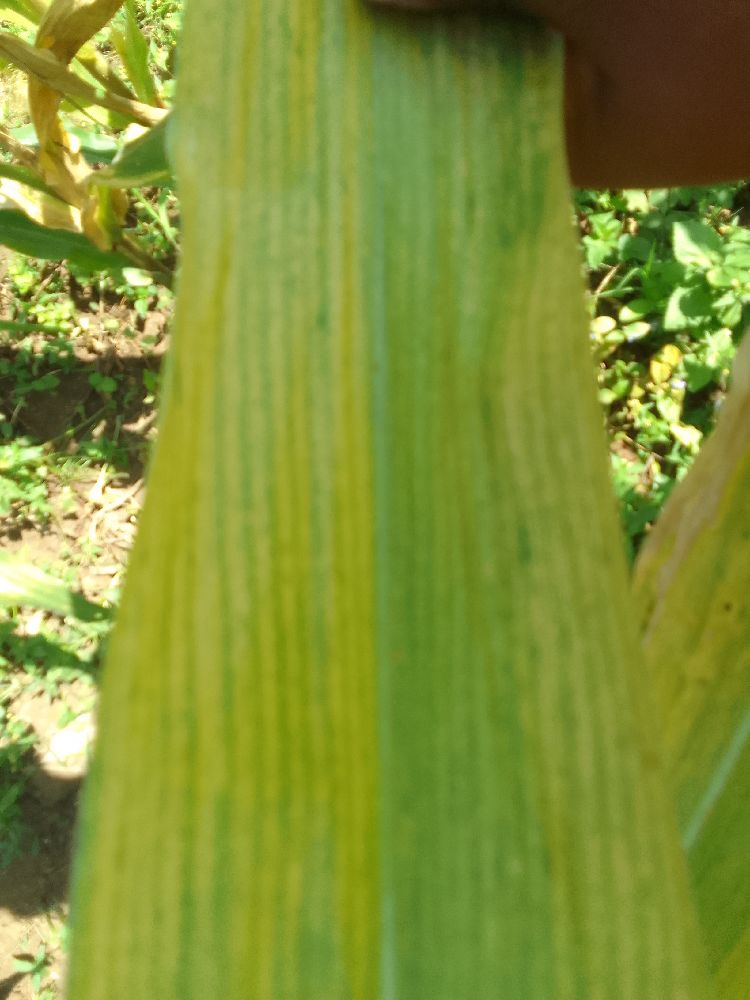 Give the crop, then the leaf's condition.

maize, maize lethal necrosis
